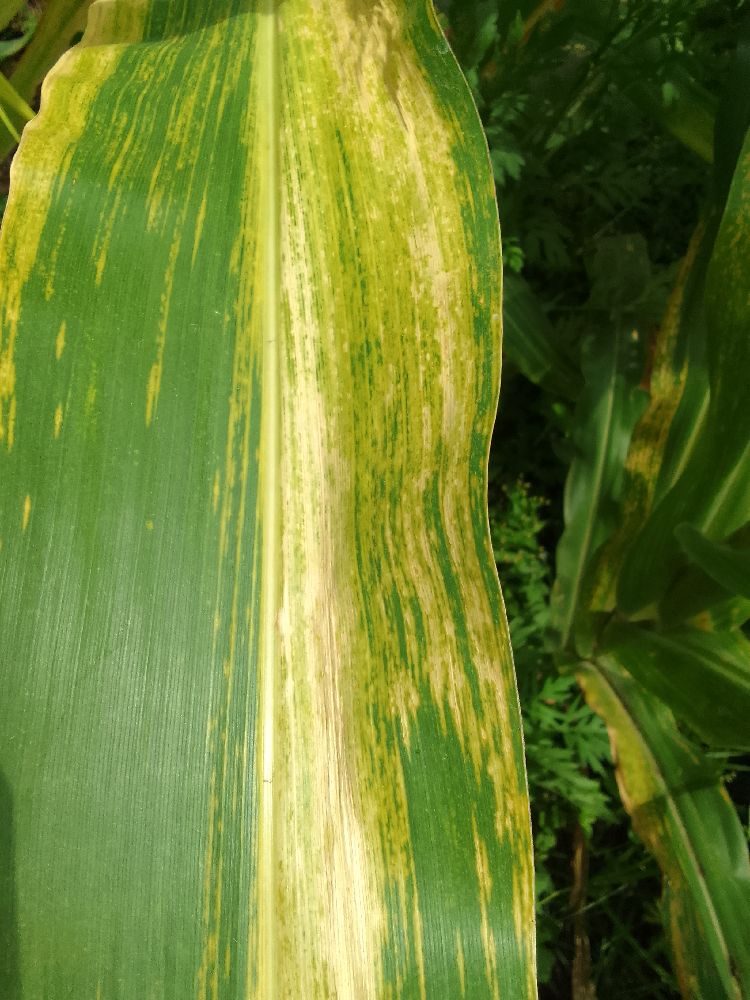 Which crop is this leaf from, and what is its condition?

maize, maize lethal necrosis
